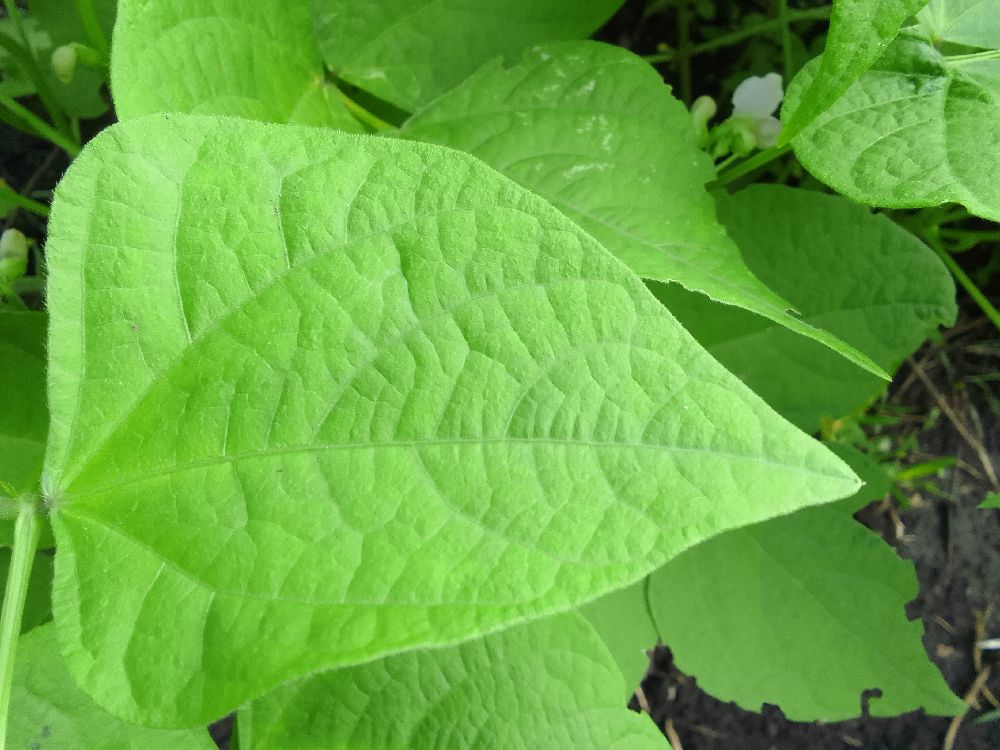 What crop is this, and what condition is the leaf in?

common bean, healthy
